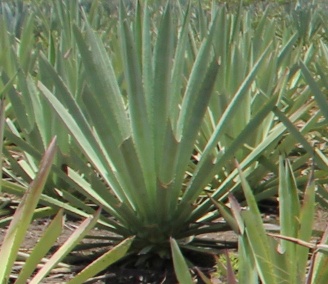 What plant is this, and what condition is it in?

agave, healthy
